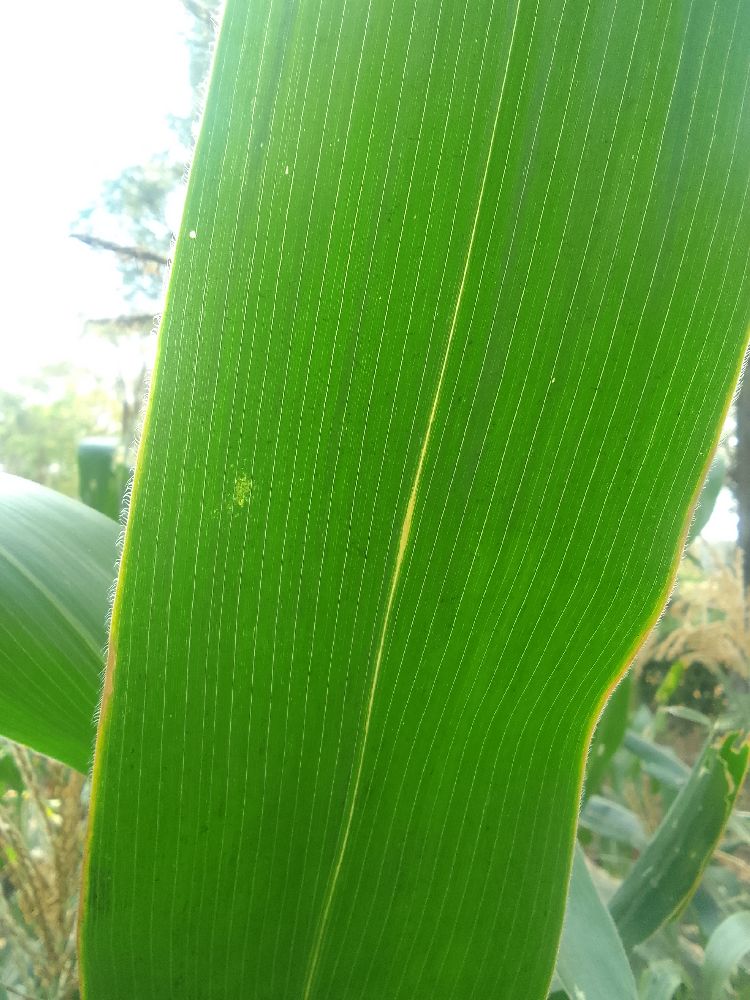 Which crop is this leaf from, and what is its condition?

maize, healthy
